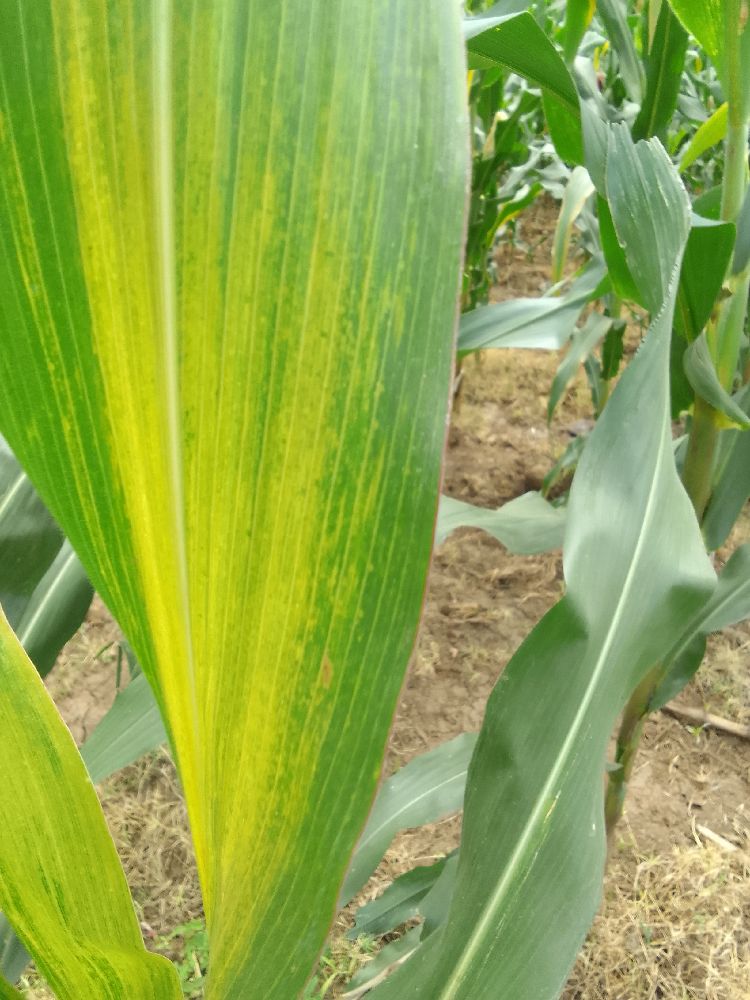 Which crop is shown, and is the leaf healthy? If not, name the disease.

maize, maize lethal necrosis
